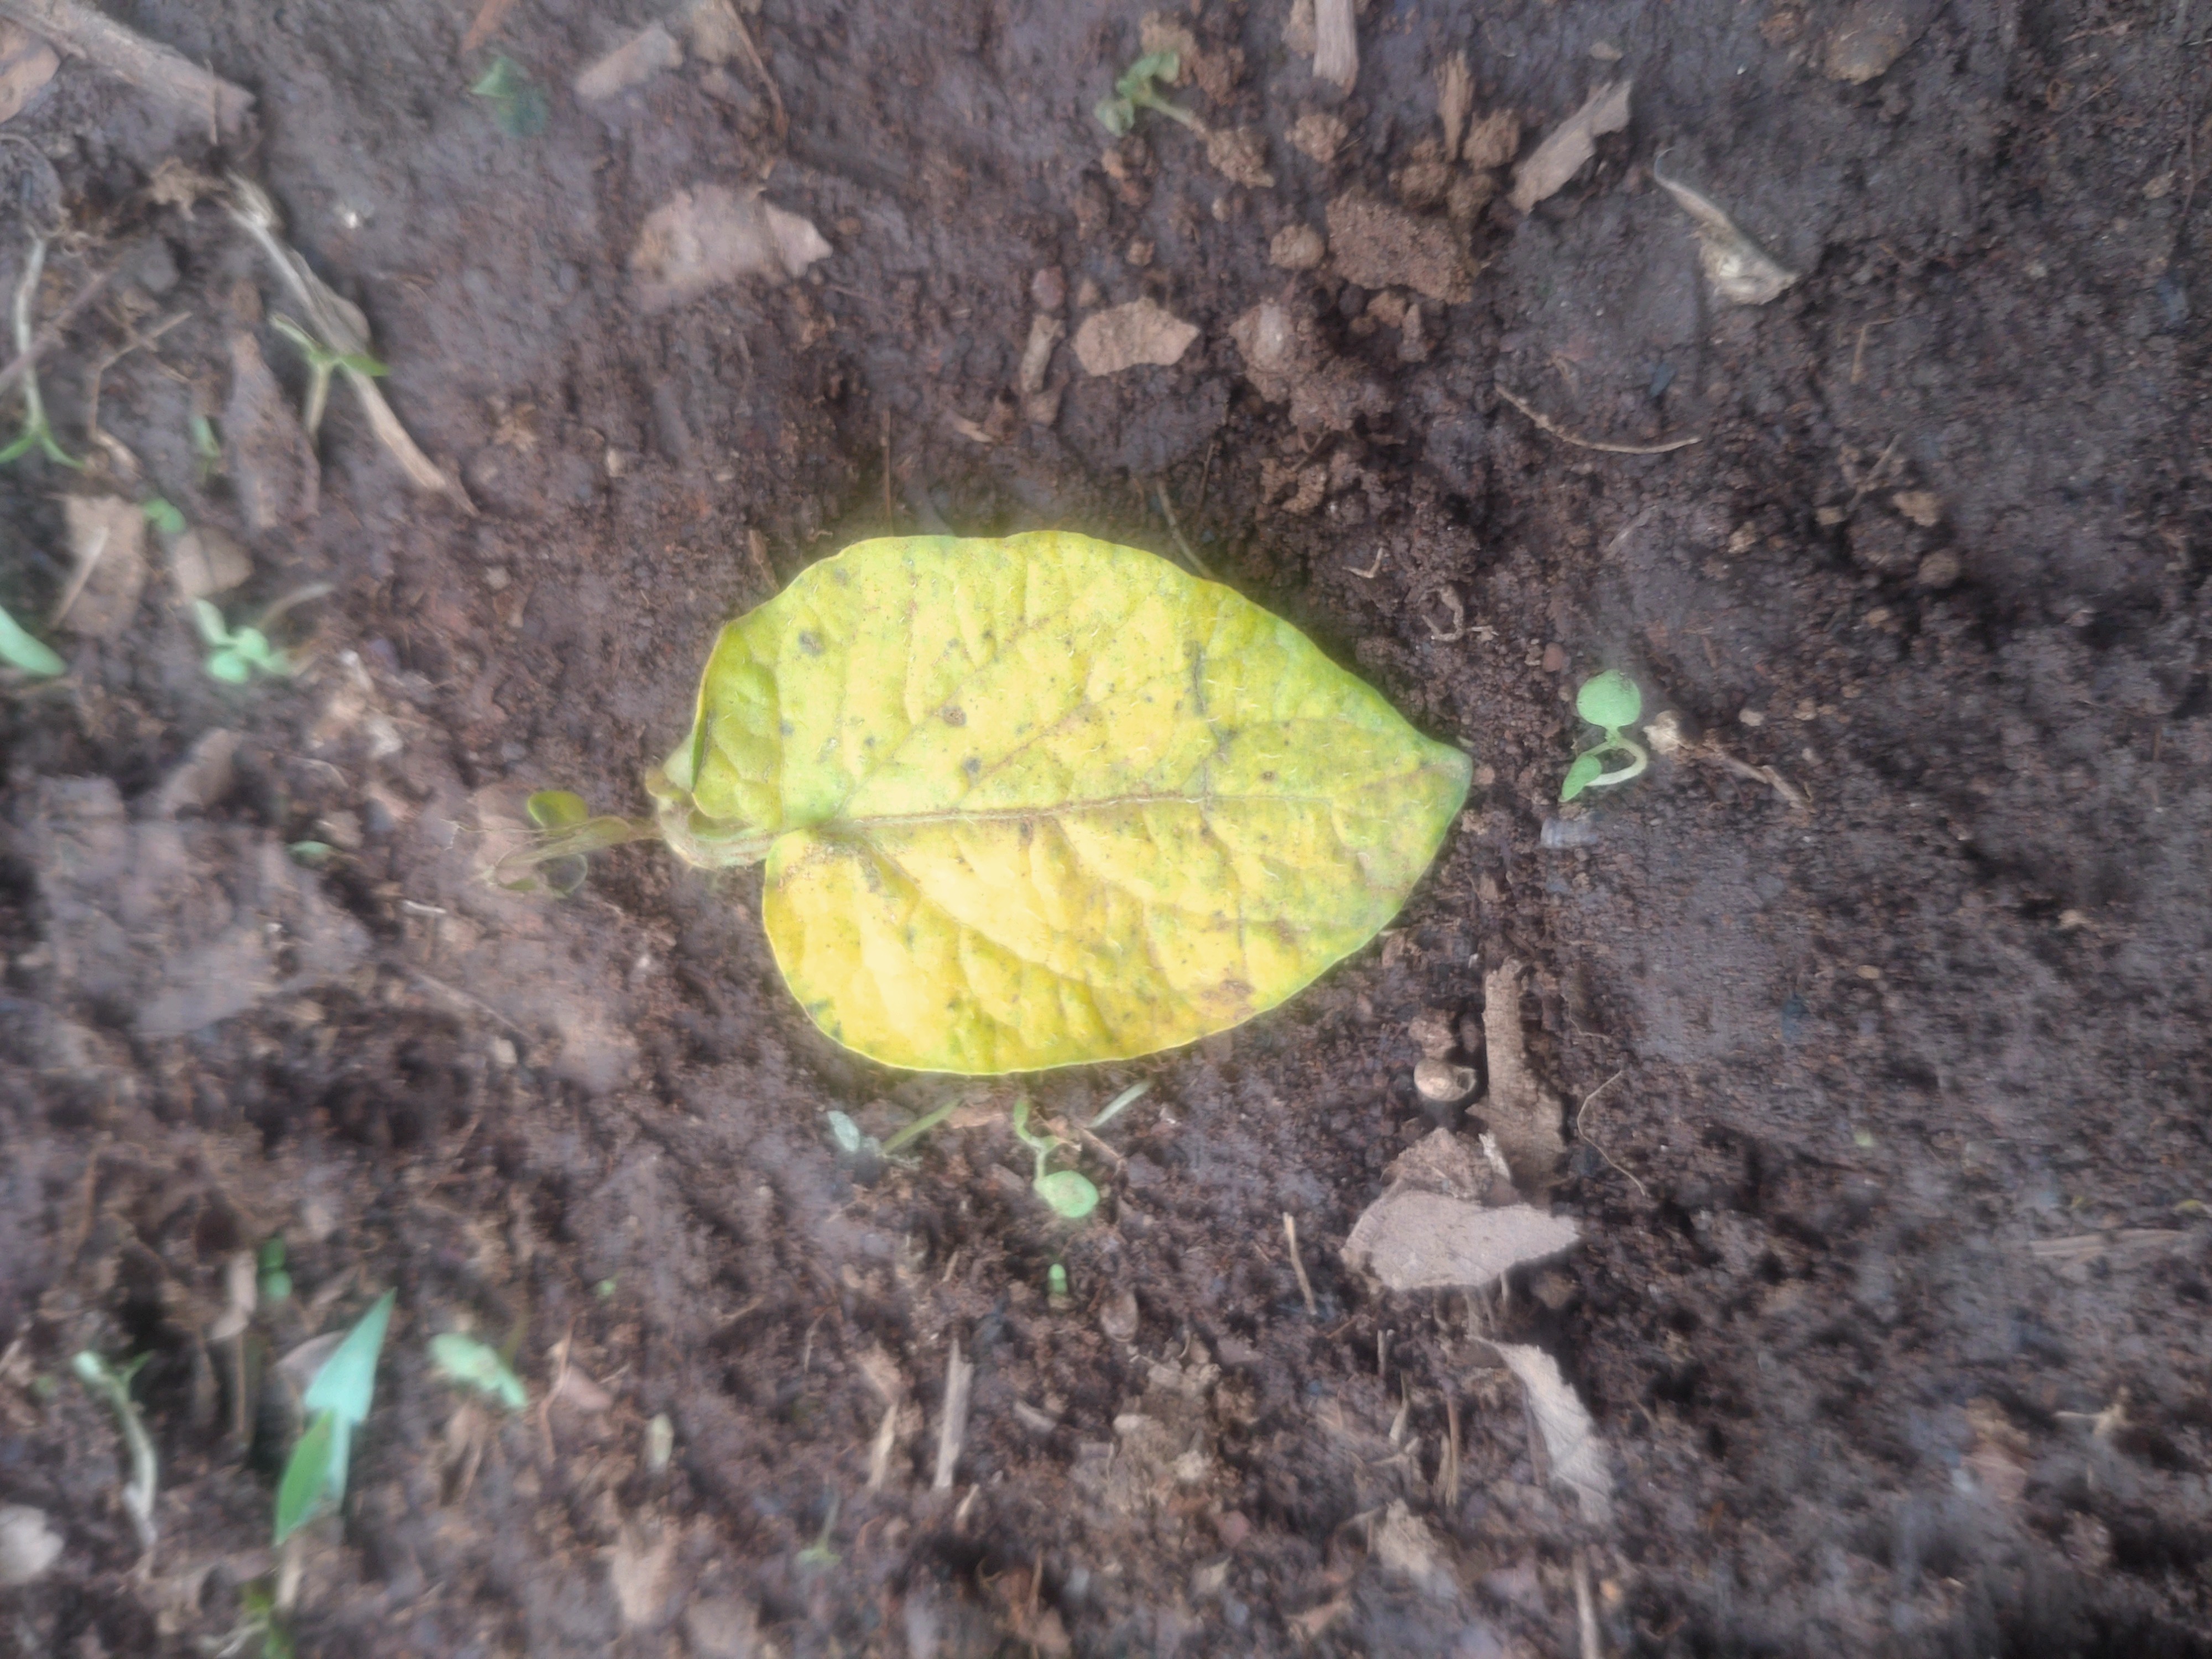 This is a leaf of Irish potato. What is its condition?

late blight
